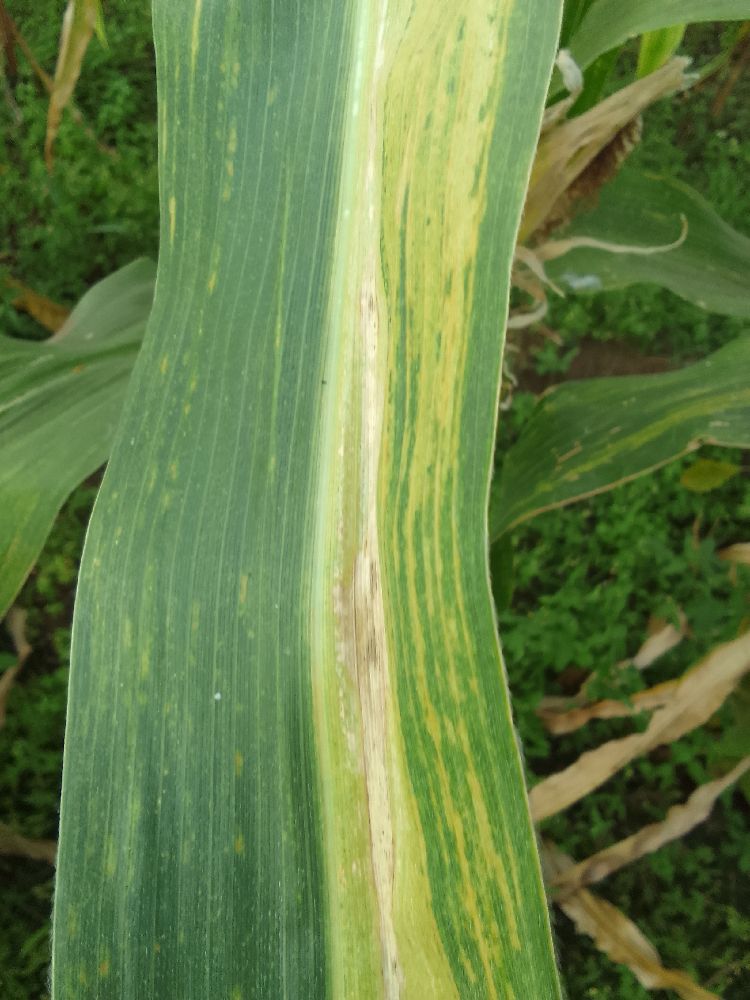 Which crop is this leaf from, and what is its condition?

maize, maize lethal necrosis
